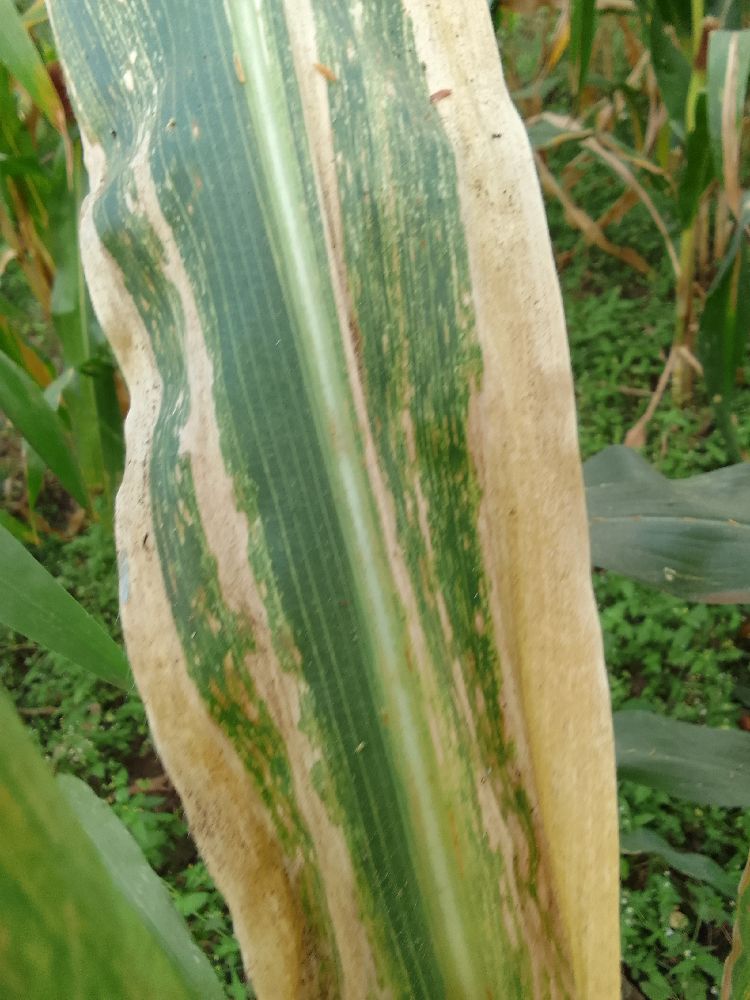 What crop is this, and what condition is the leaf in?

maize, maize lethal necrosis
